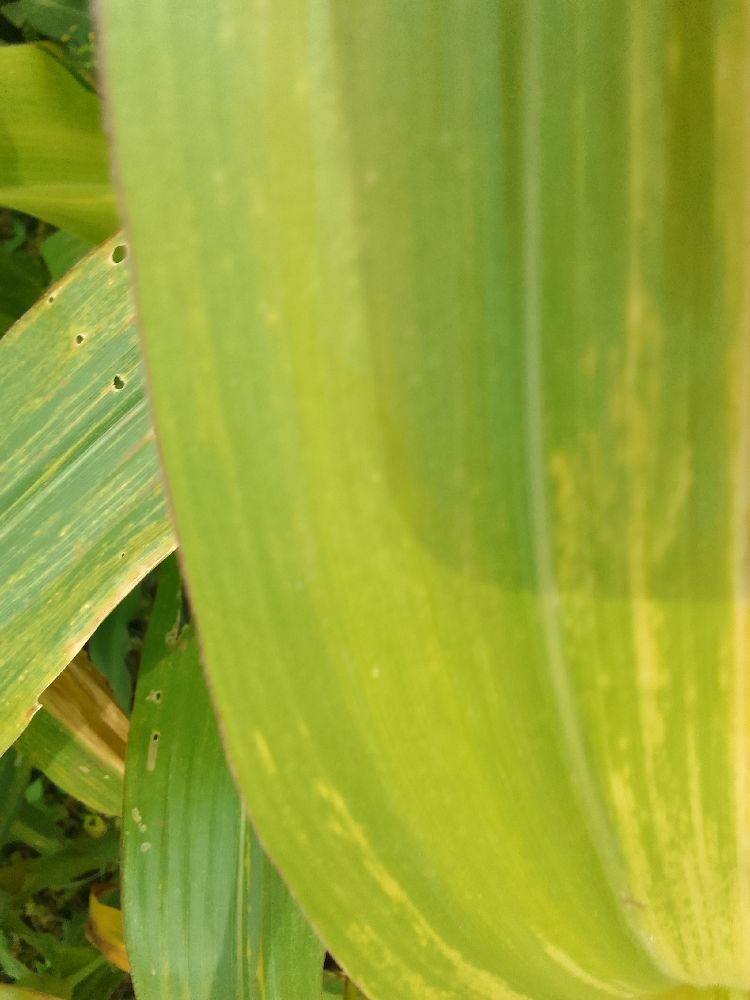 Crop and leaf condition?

maize, maize lethal necrosis
